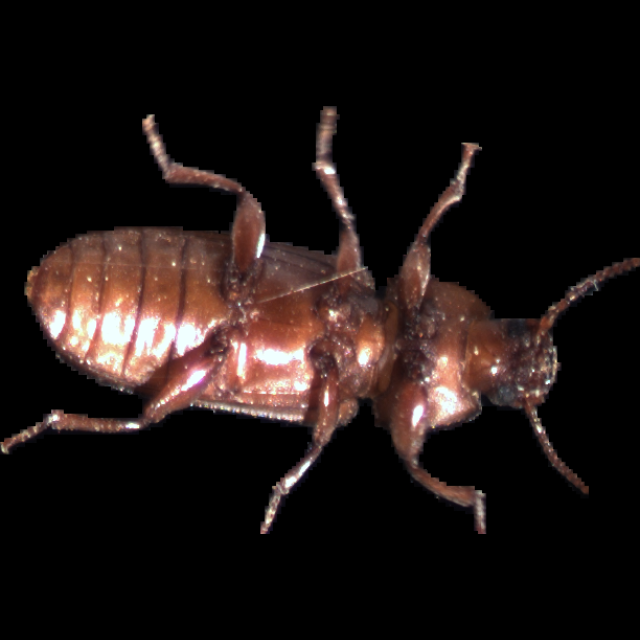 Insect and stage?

mealworm beetle
